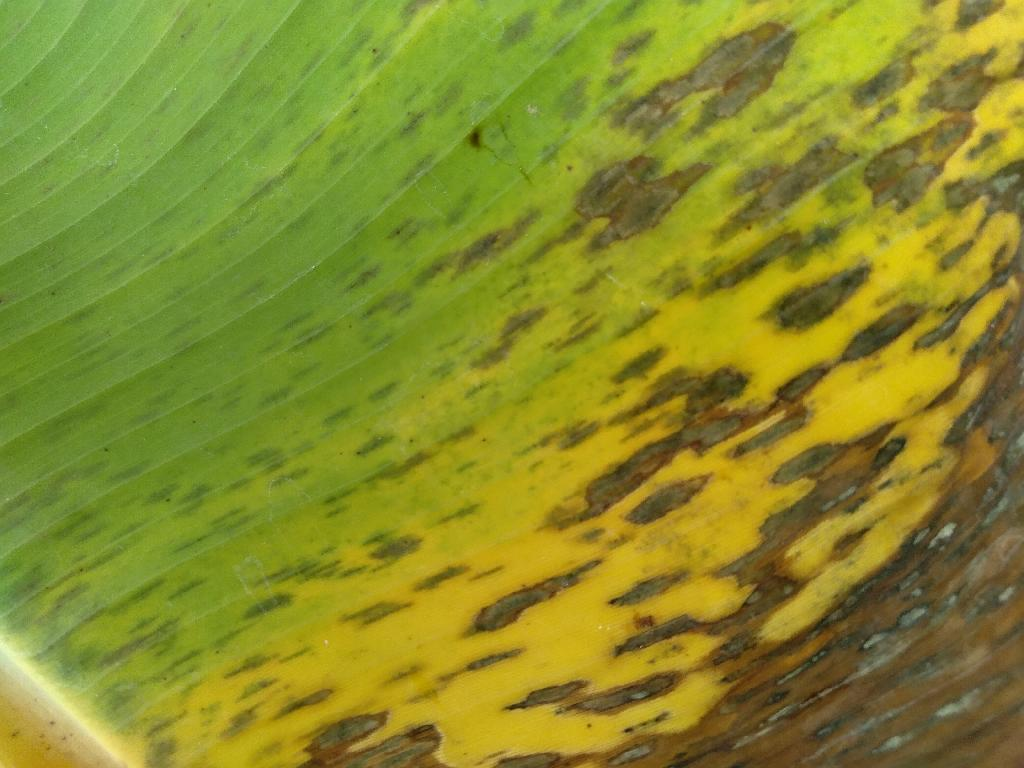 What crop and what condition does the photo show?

banana, black sigatoka
